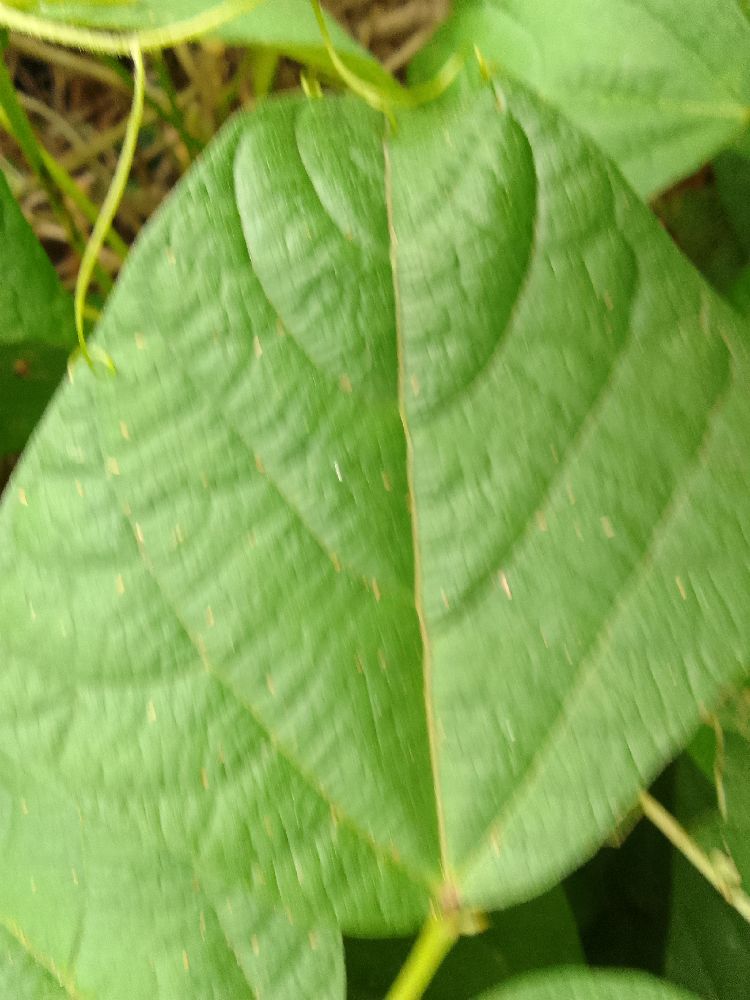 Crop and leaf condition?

common bean, healthy
